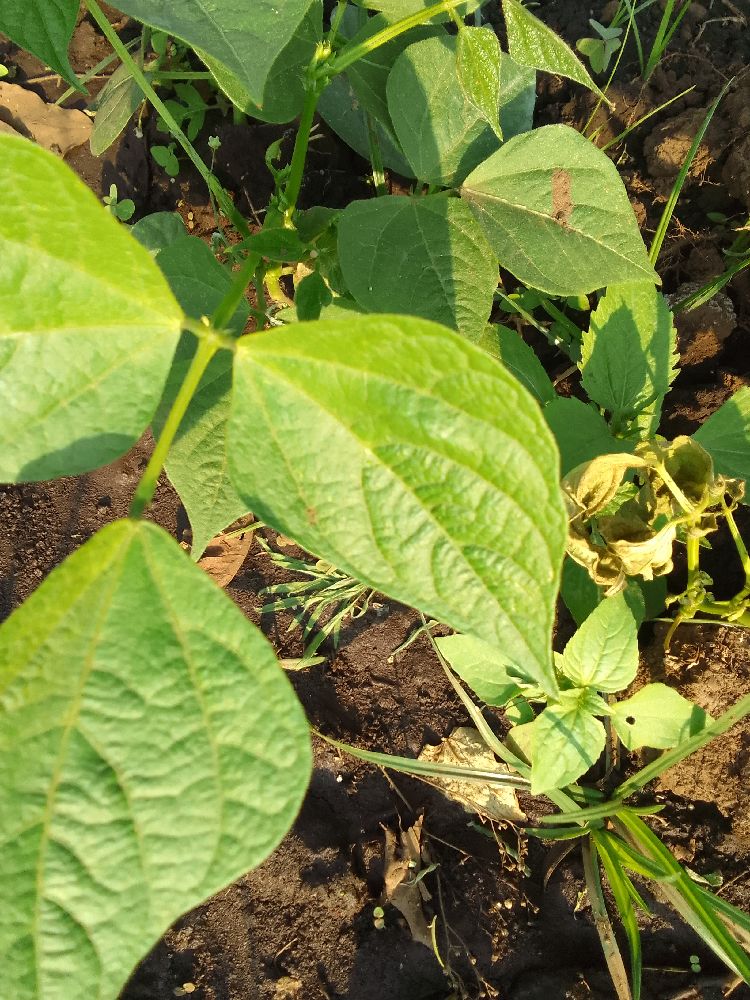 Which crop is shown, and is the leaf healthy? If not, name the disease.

common bean, healthy
